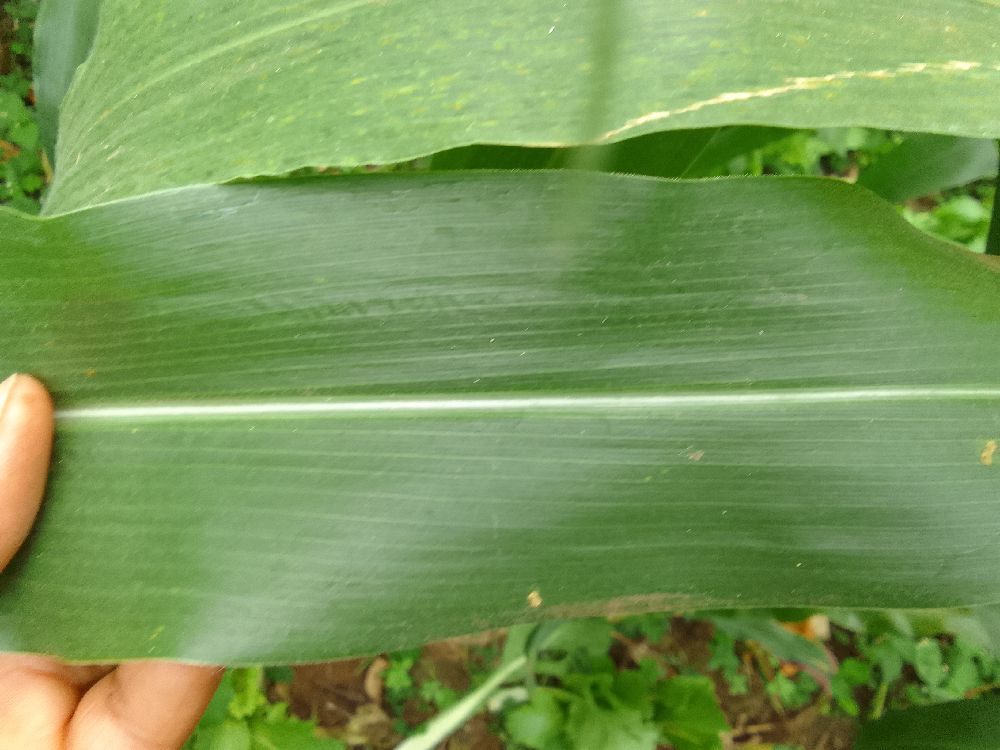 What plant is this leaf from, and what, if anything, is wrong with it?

maize, healthy
